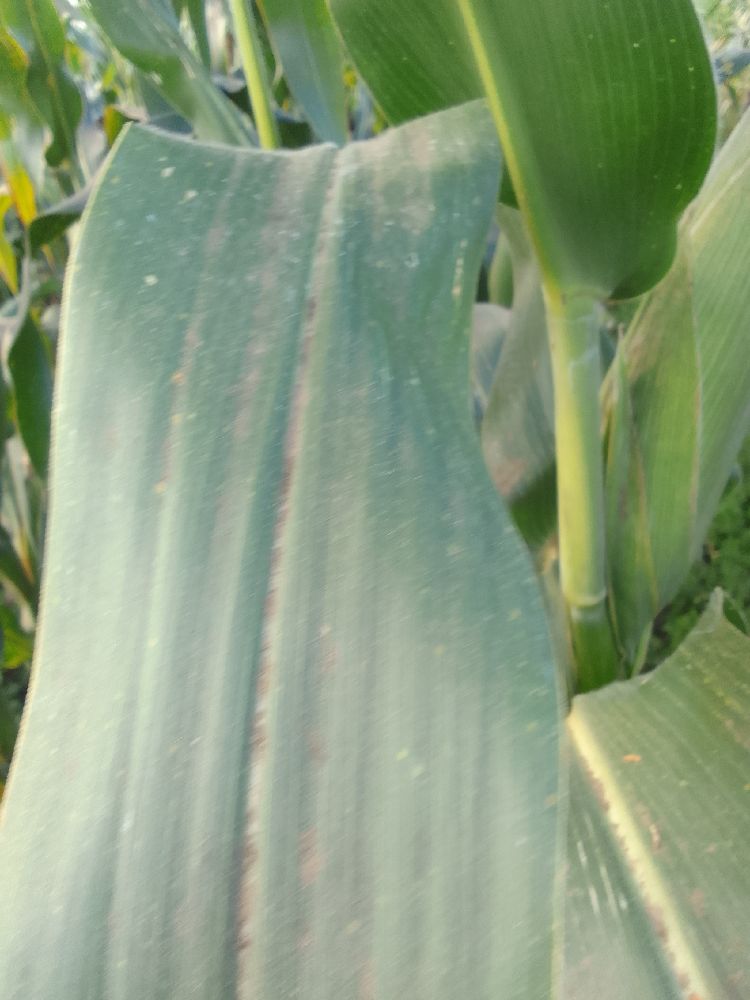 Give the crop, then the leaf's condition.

maize, healthy
